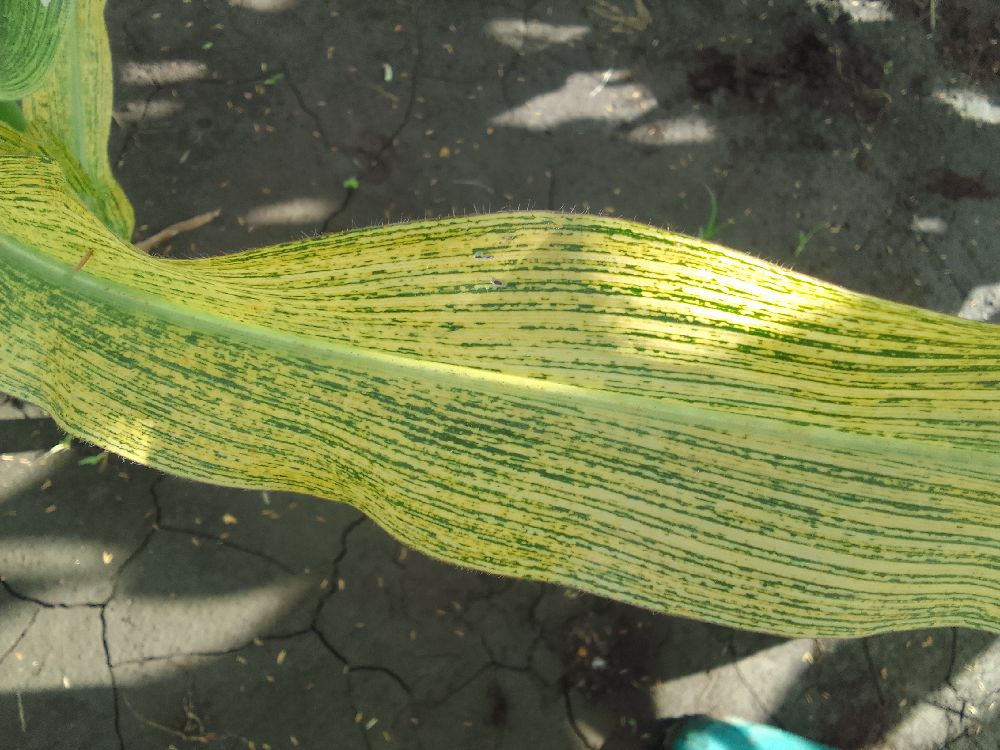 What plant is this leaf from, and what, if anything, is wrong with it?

maize, maize streak virus
